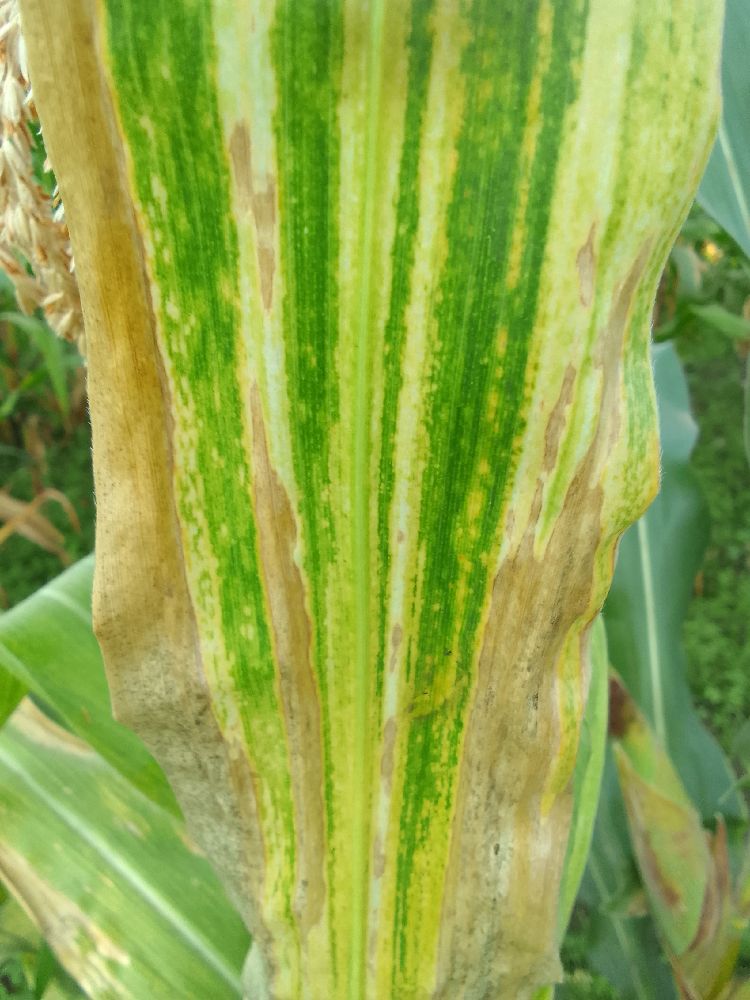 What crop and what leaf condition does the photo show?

maize, maize lethal necrosis
